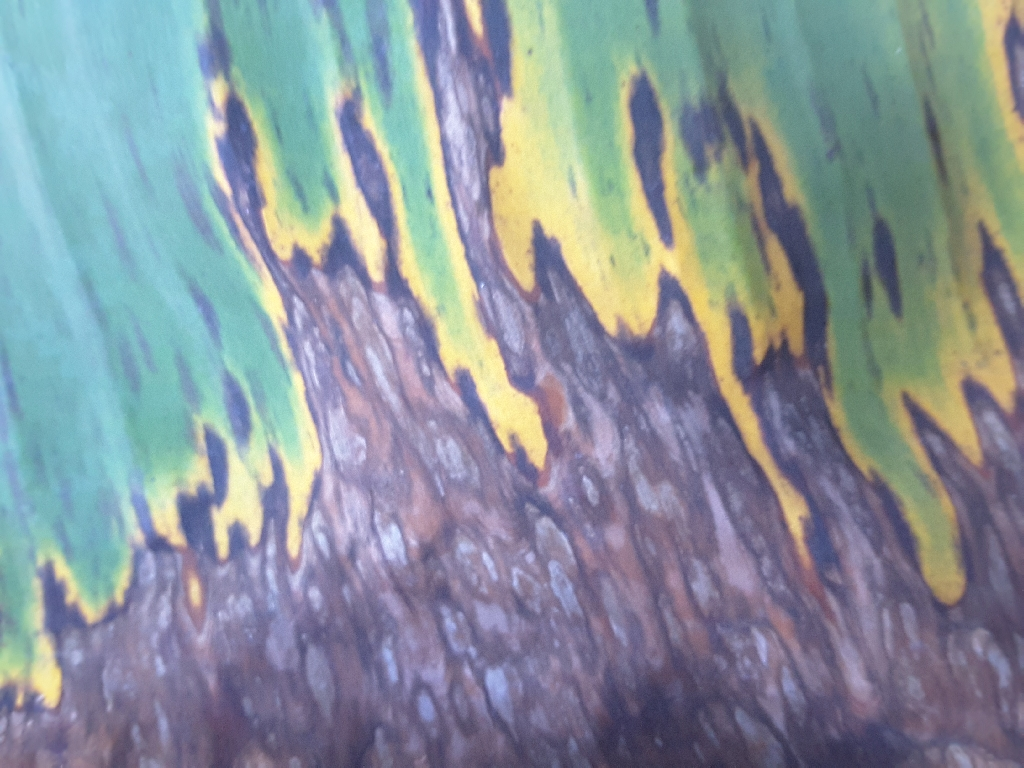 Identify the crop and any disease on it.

banana, black sigatoka
